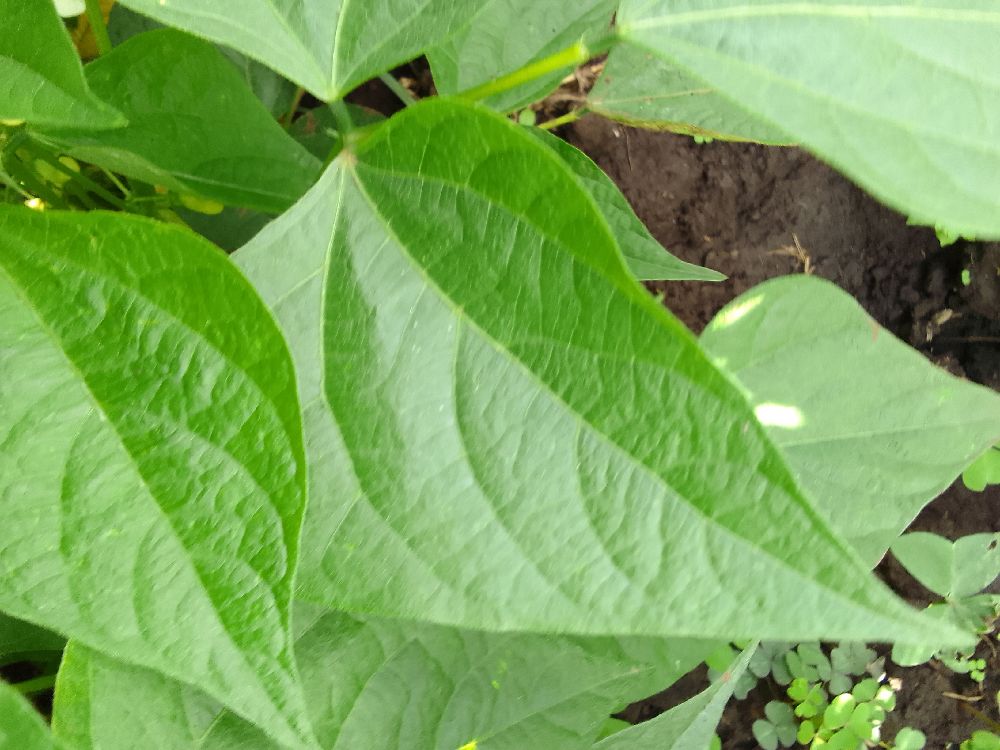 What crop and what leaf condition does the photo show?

common bean, healthy
